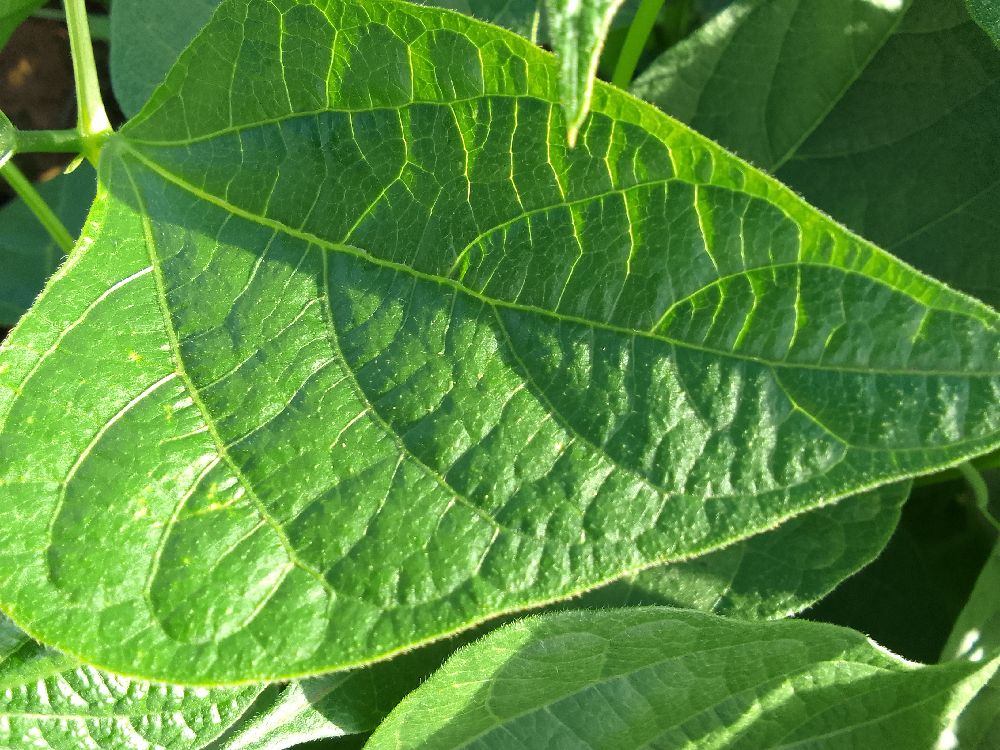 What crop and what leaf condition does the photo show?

common bean, healthy
